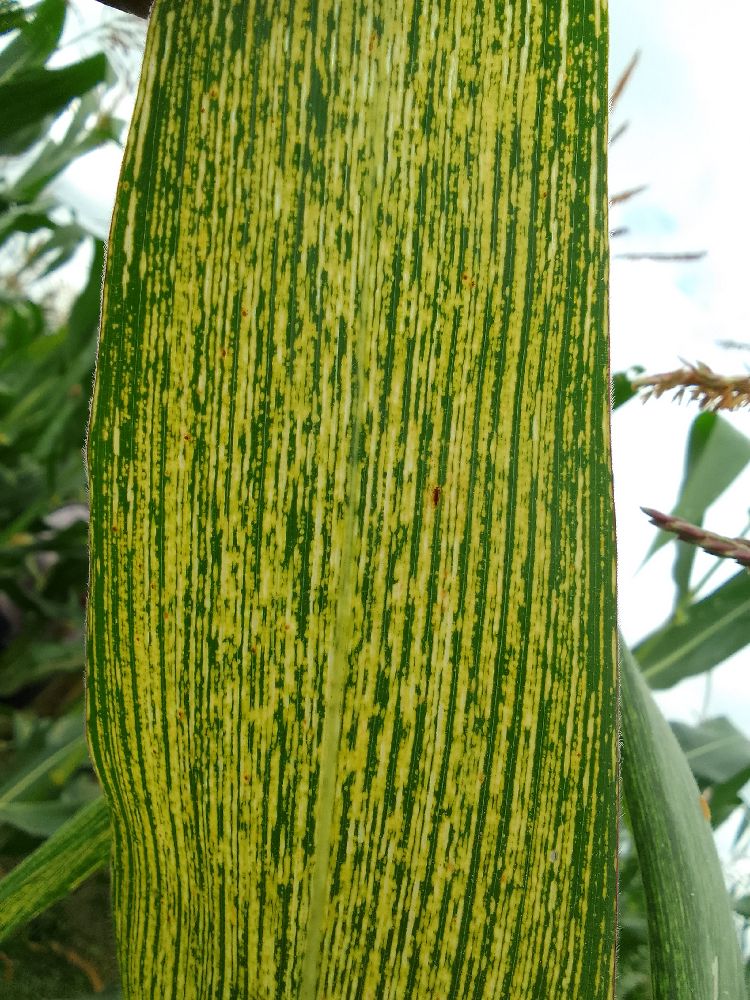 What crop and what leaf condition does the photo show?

maize, maize streak virus
